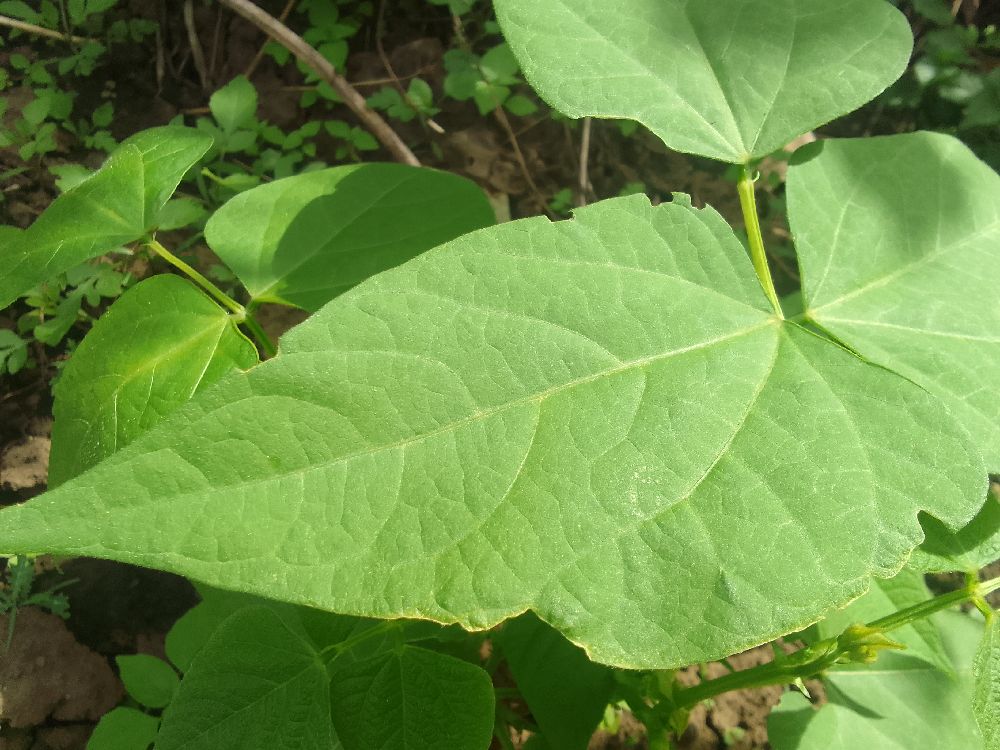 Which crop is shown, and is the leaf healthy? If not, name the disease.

common bean, healthy
